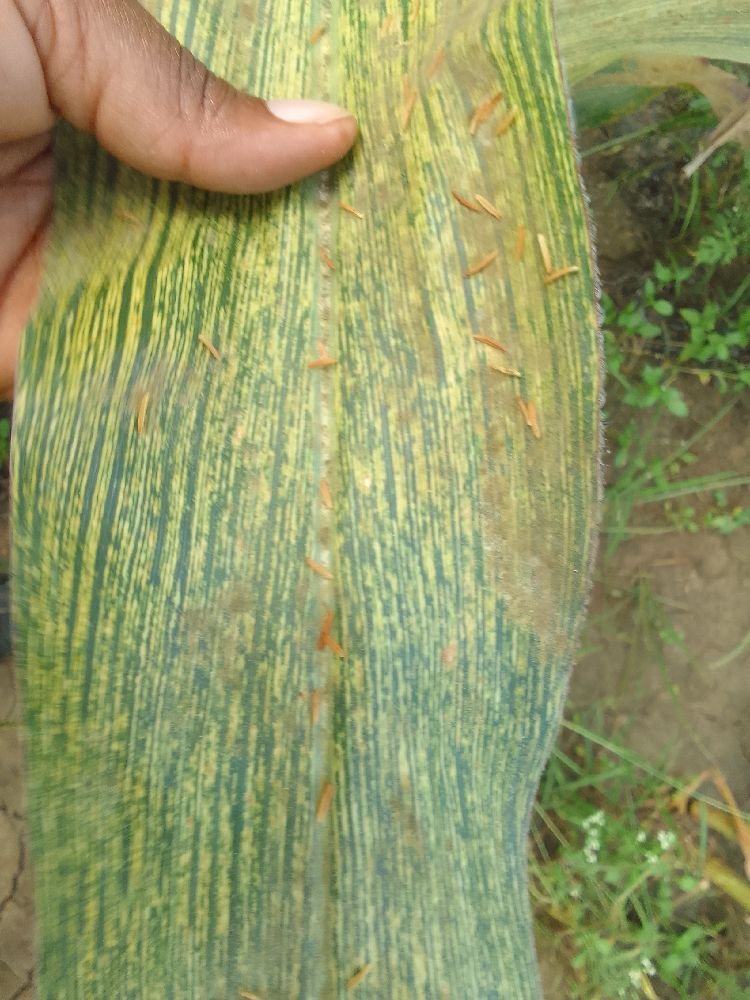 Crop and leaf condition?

maize, maize streak virus
